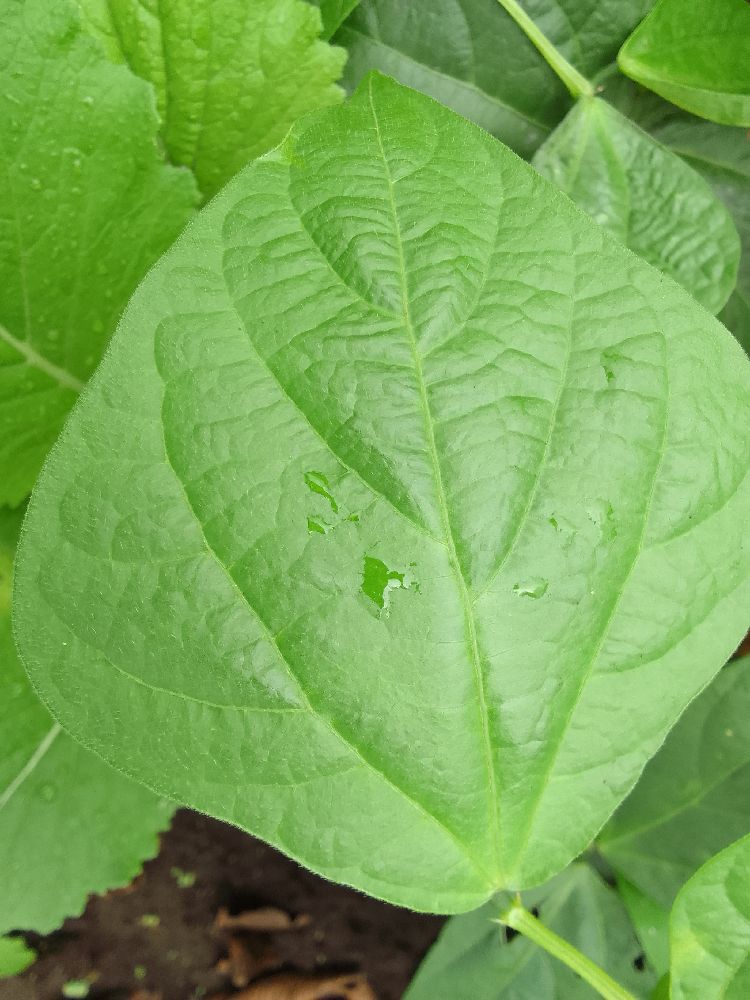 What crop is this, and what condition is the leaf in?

common bean, healthy
